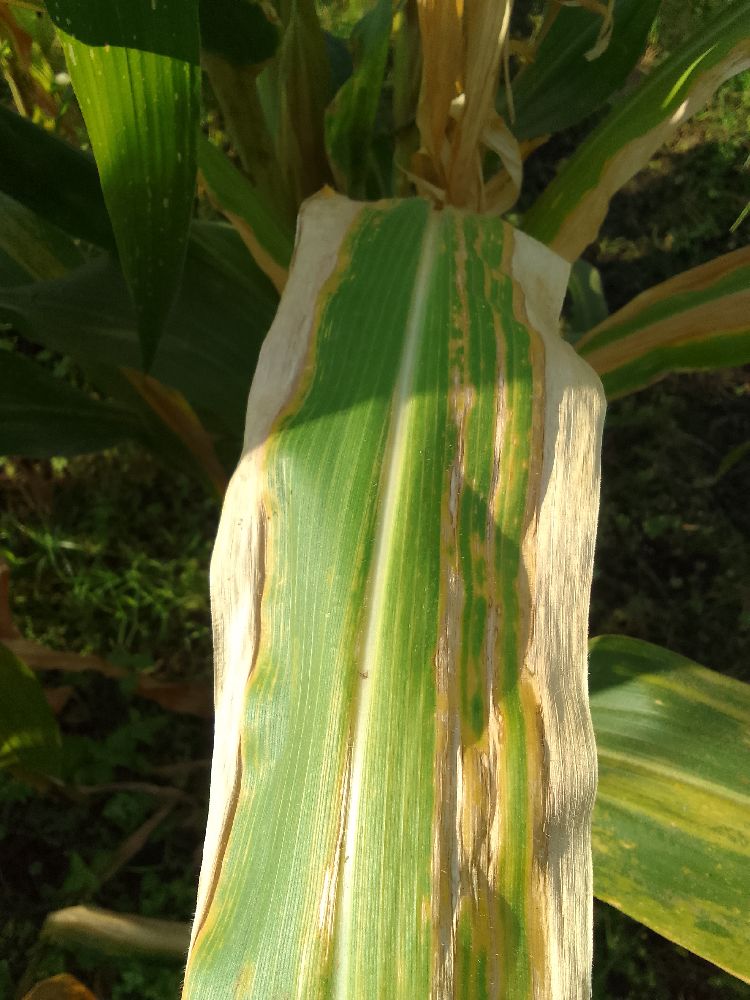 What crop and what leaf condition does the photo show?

maize, maize lethal necrosis
